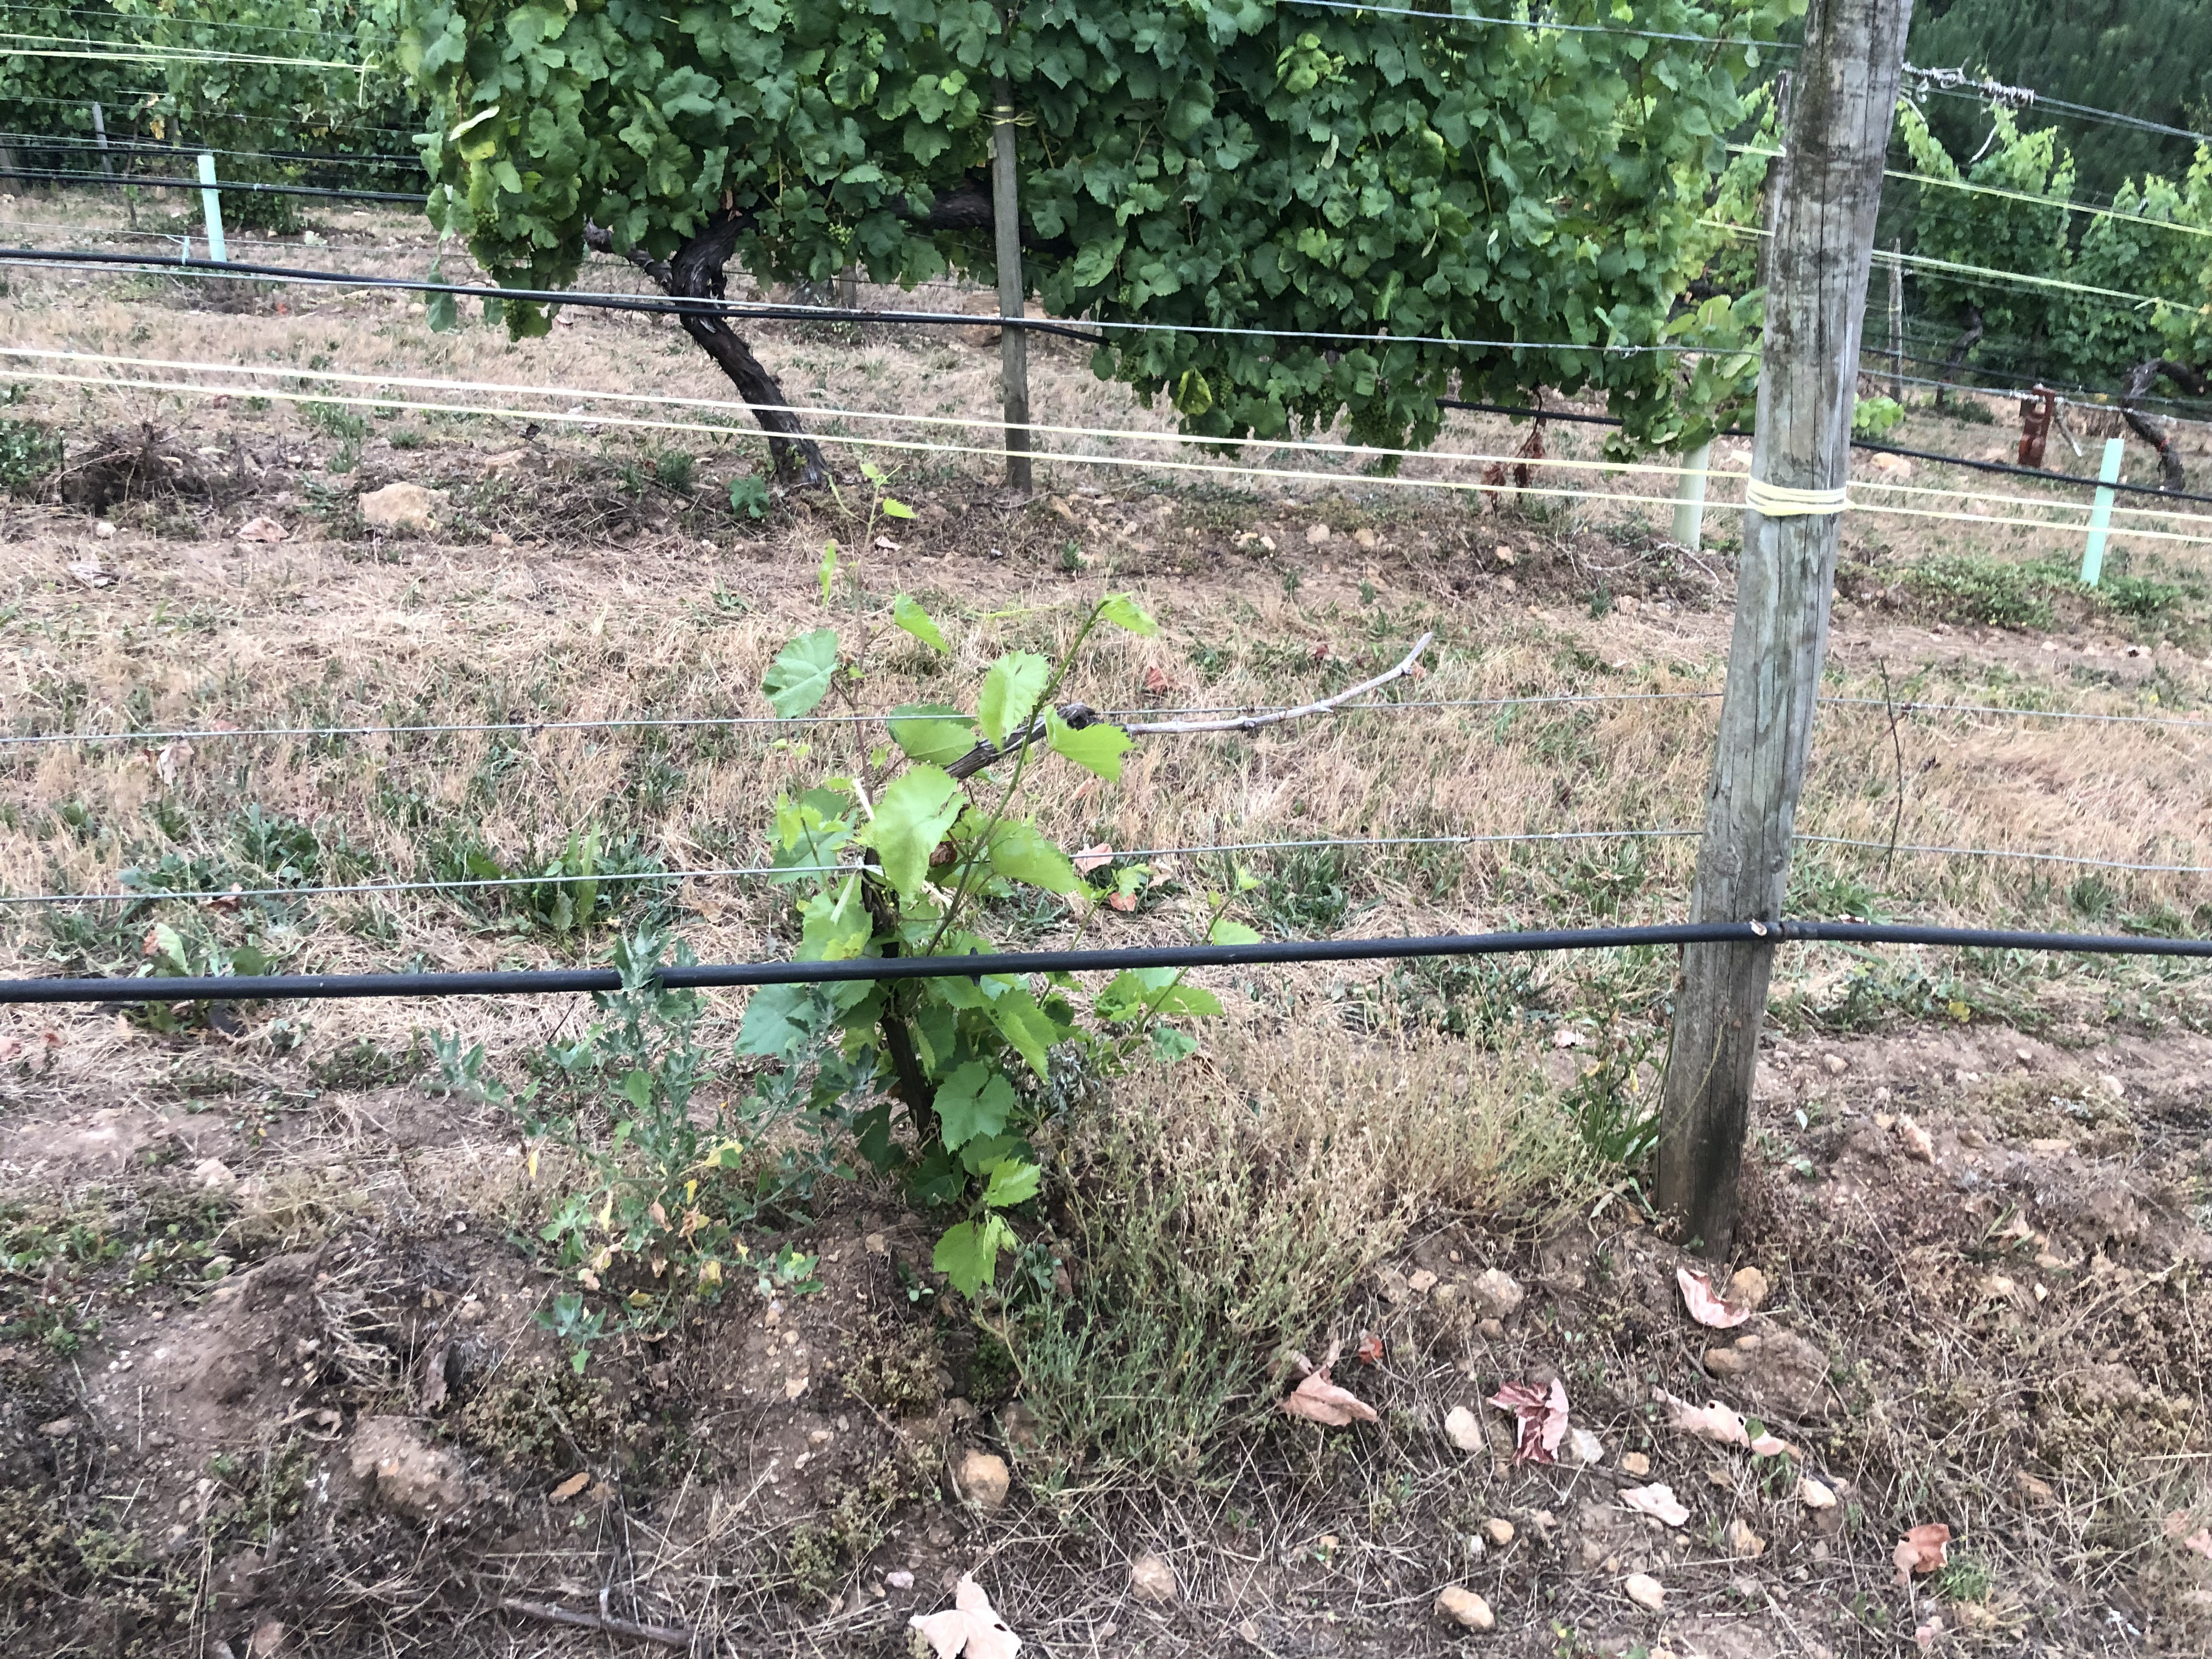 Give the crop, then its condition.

grapevine, not affected by esca disease
